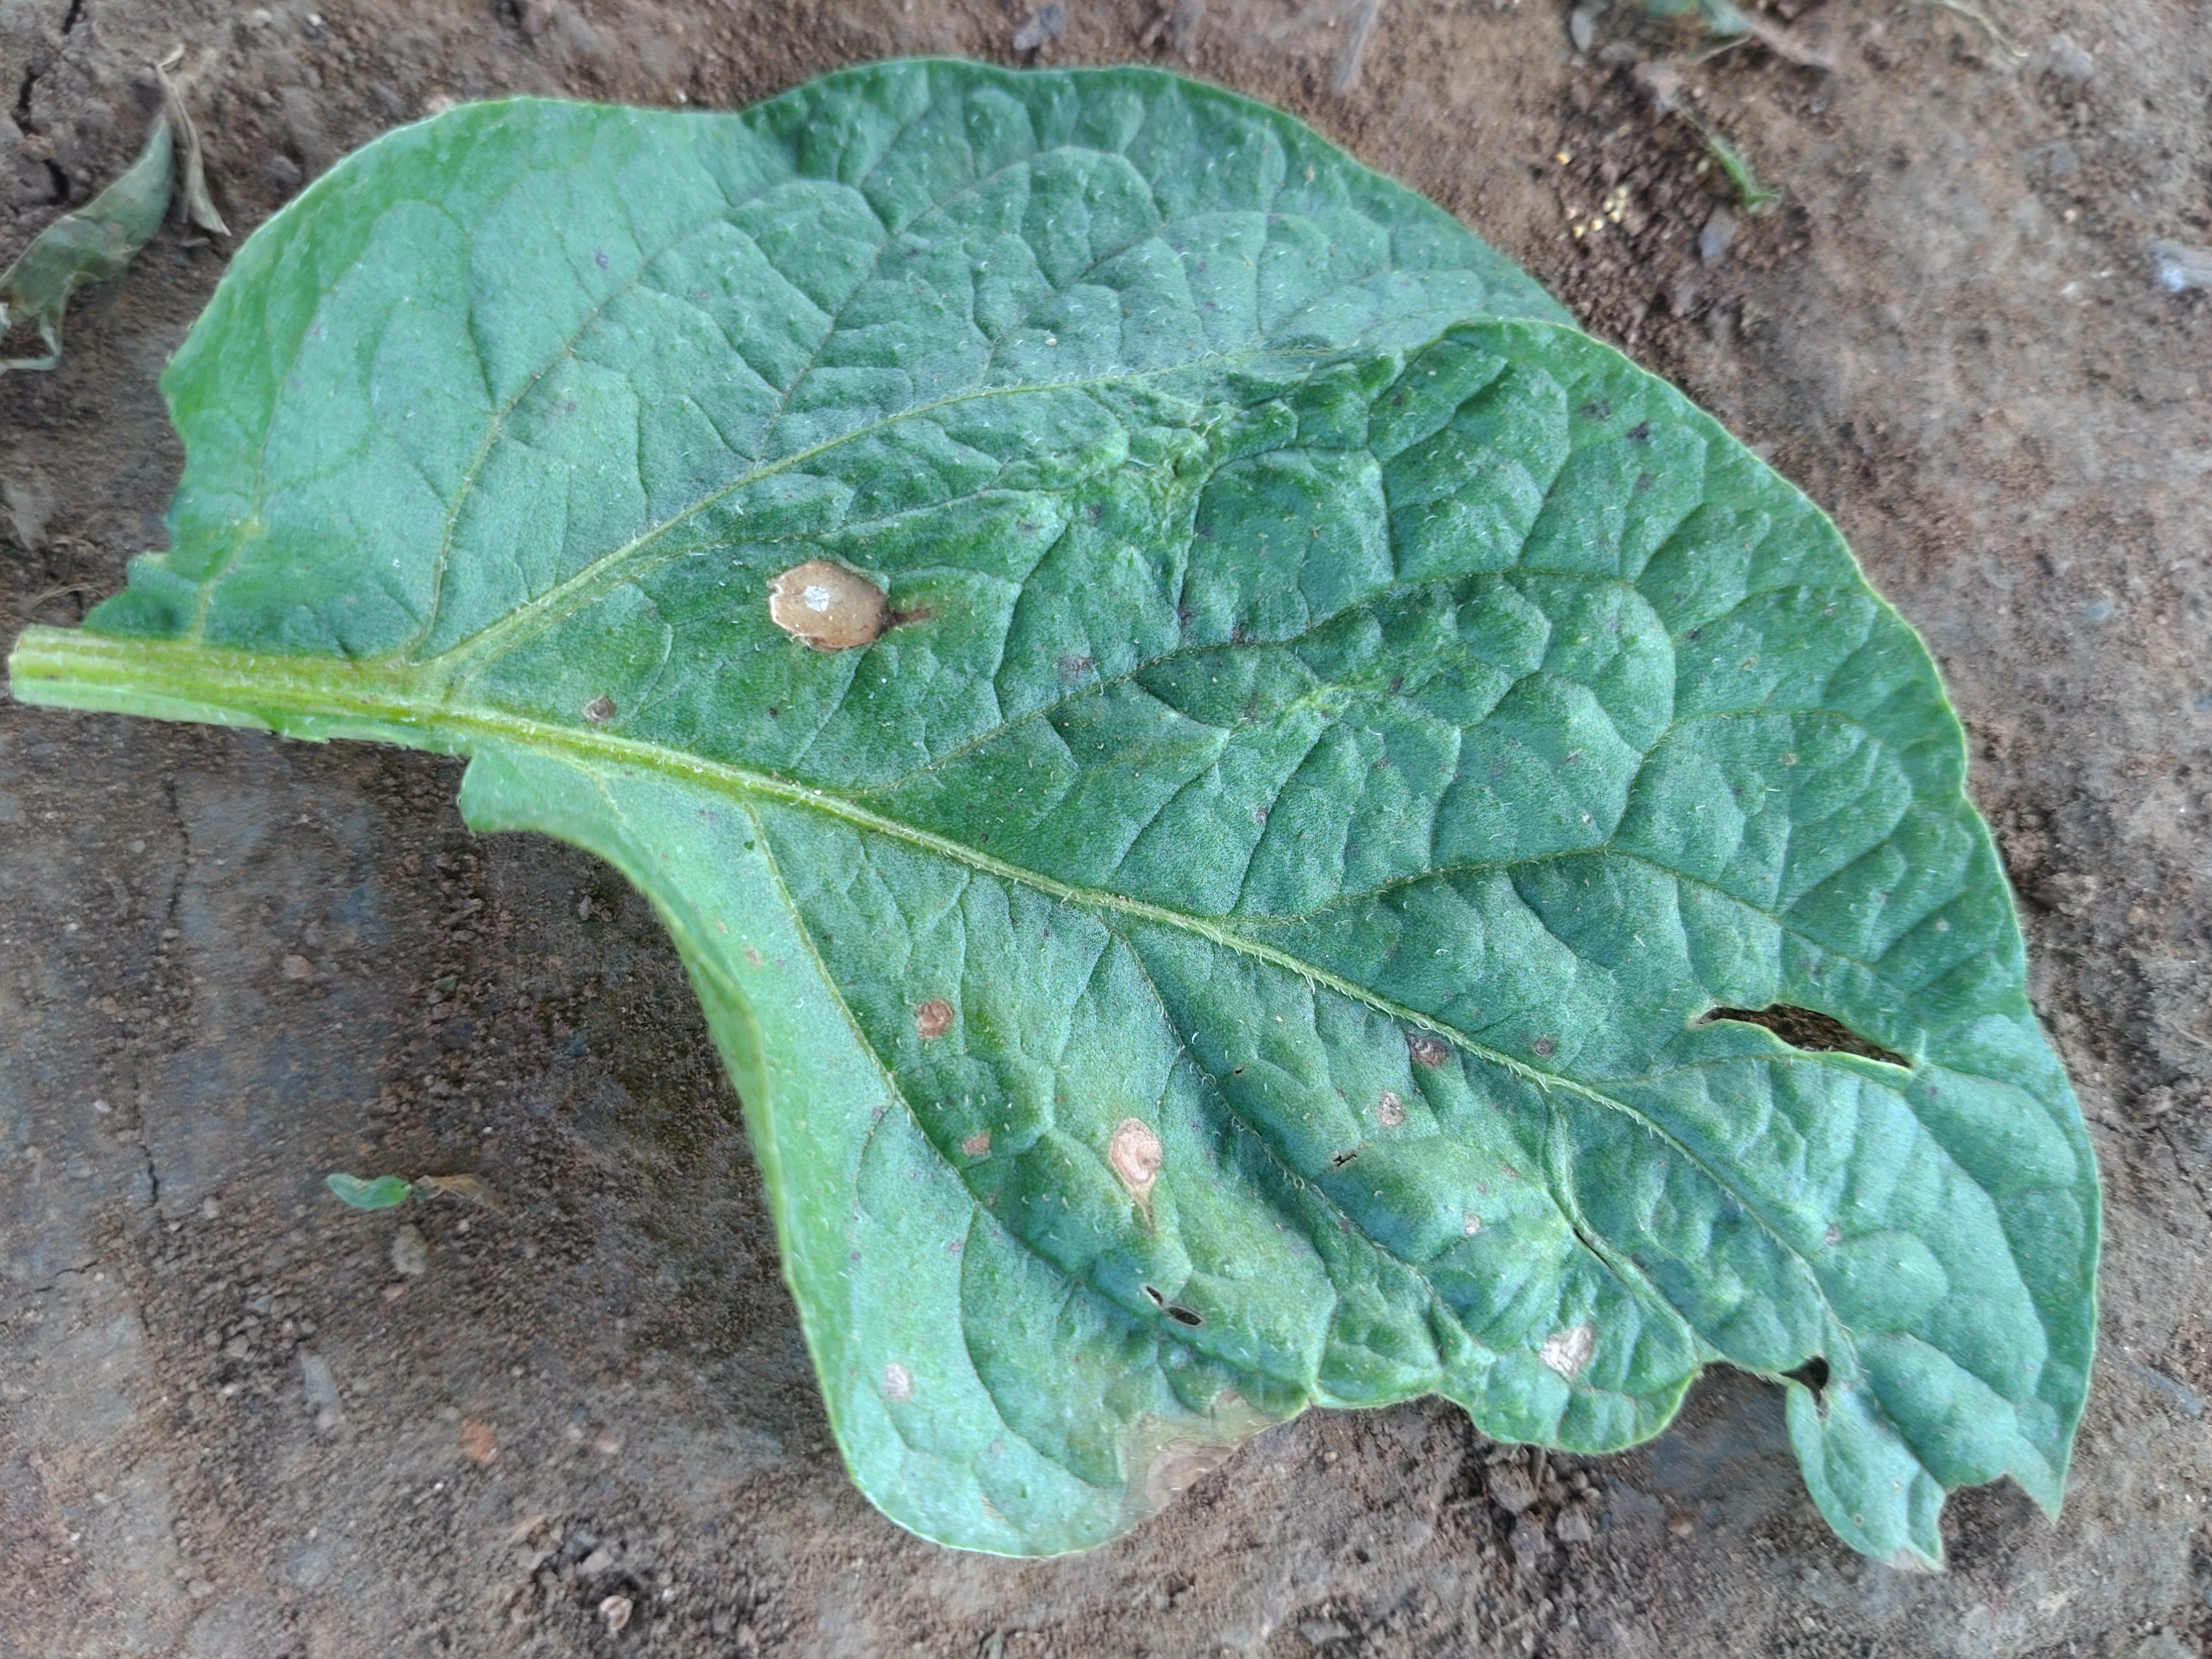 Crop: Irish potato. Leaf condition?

early blight
